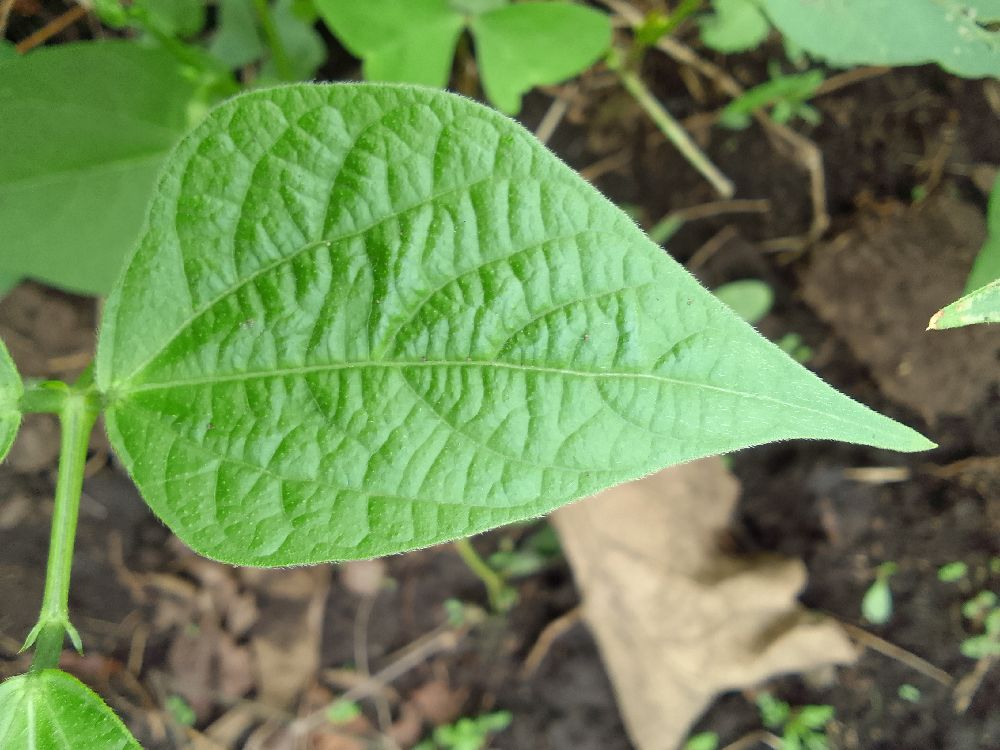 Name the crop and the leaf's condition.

common bean, healthy
